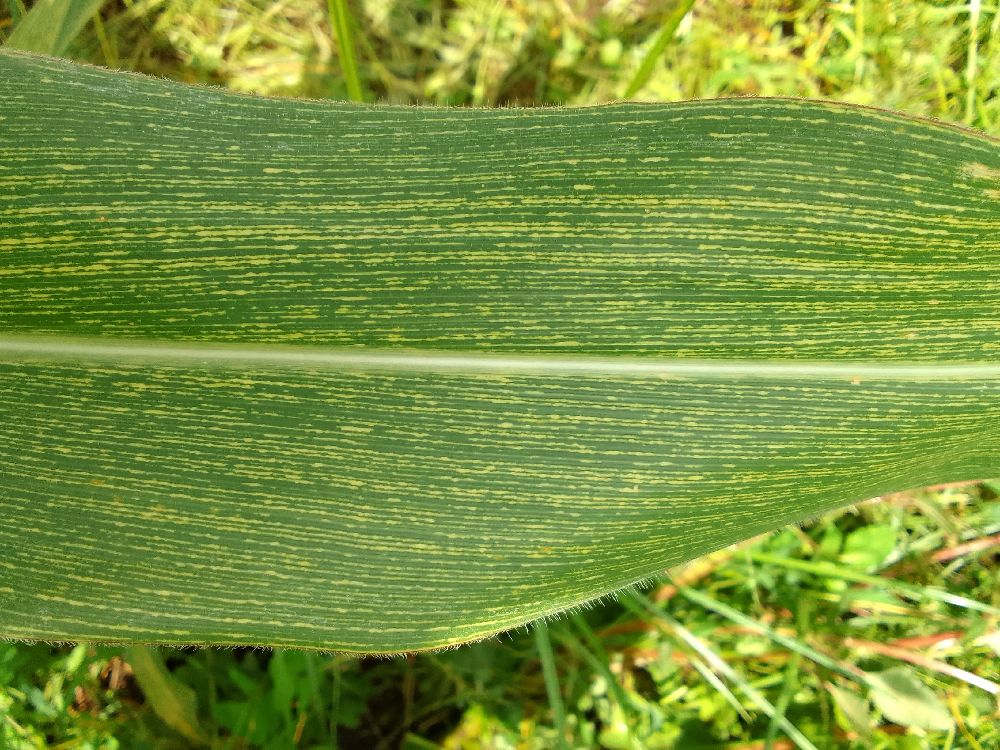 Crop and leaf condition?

maize, maize streak virus
